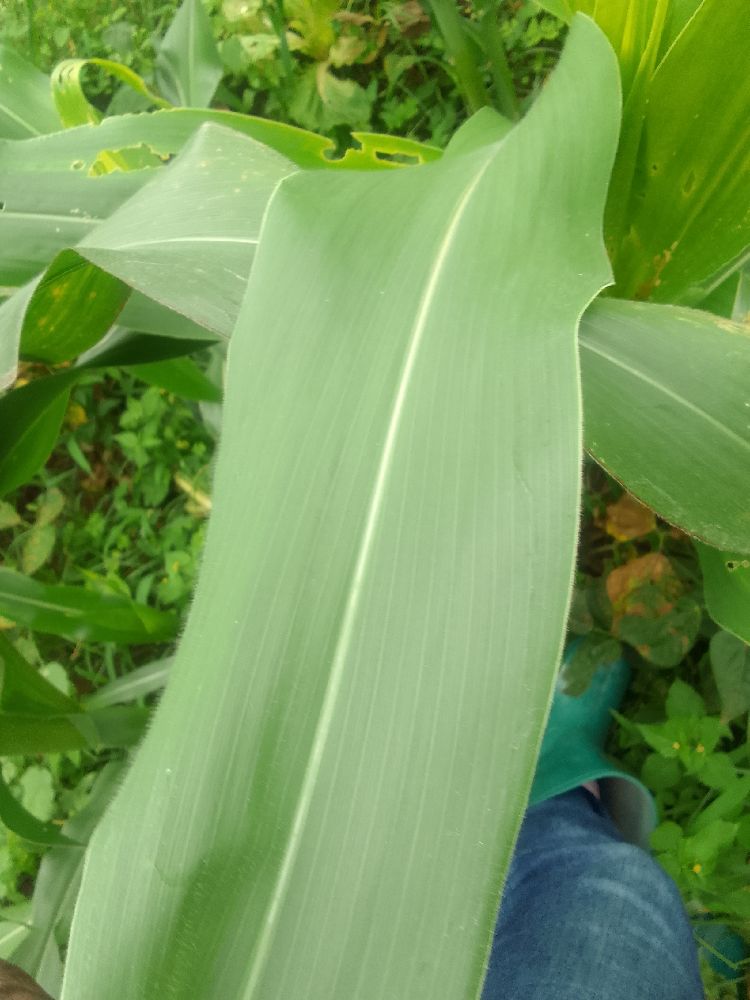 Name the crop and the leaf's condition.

maize, healthy
